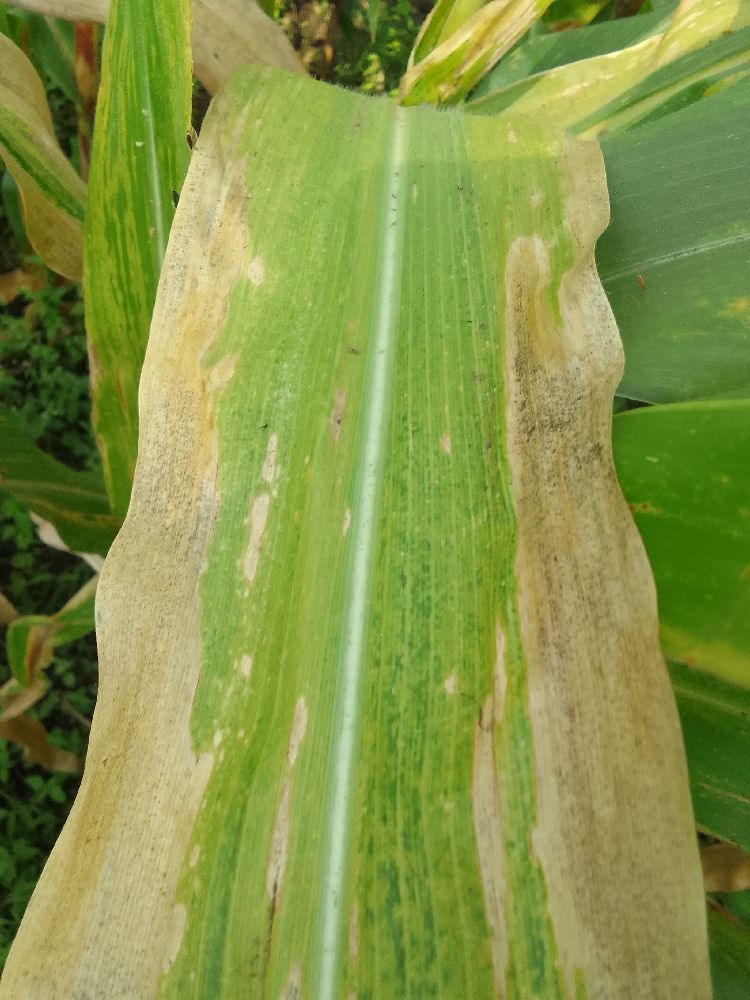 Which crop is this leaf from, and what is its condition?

maize, maize lethal necrosis
